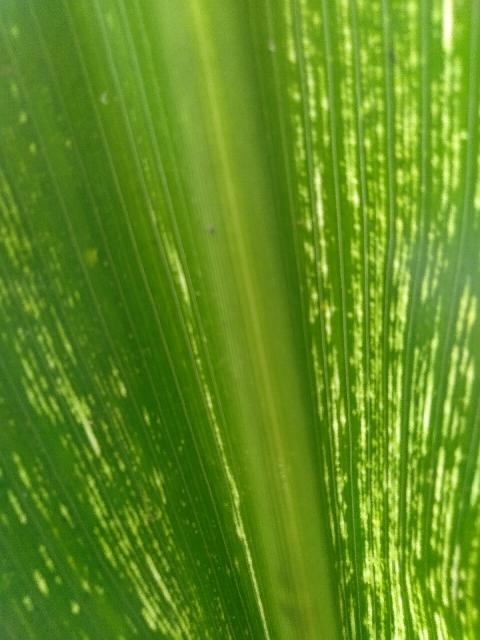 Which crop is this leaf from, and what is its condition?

maize, maize streak virus
